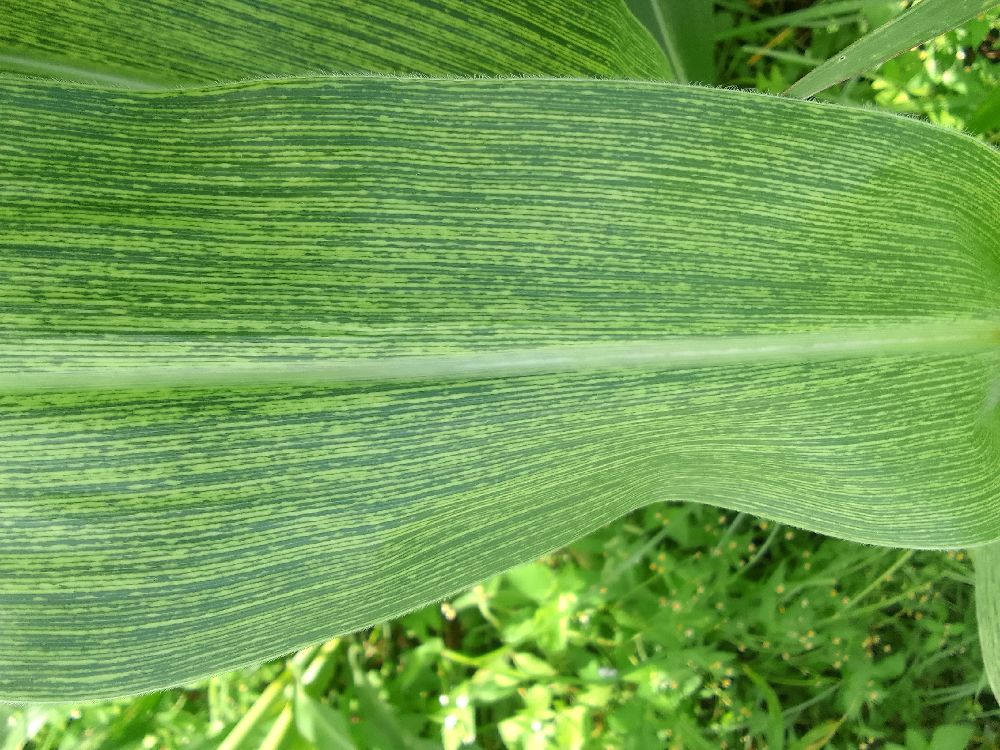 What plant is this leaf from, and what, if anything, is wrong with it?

maize, maize streak virus
